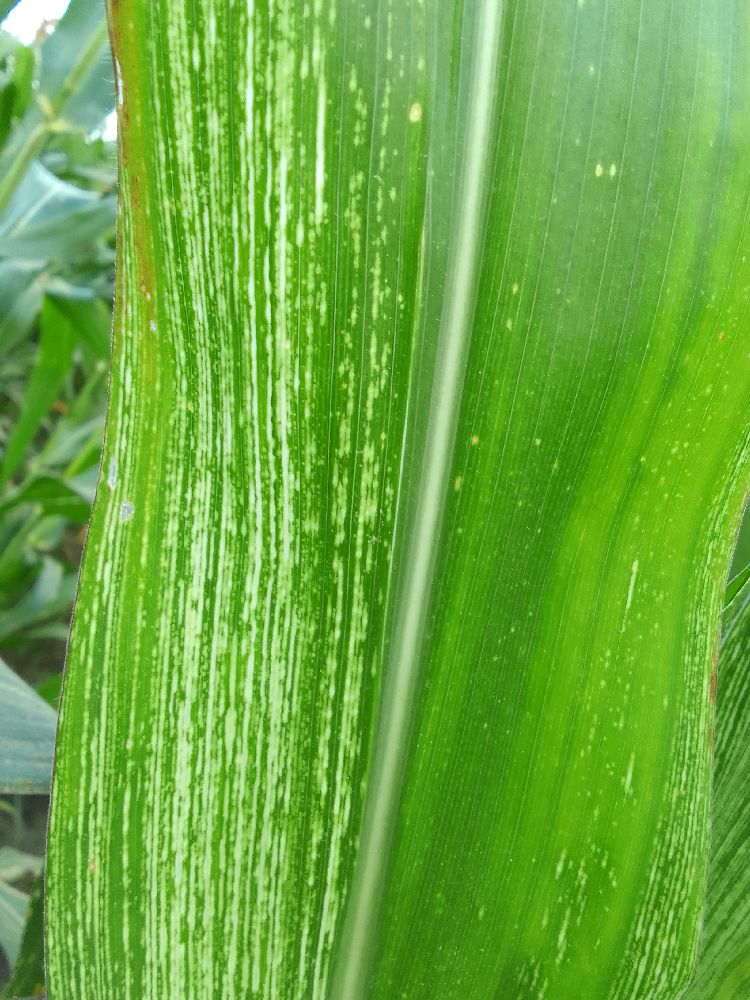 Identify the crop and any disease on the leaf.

maize, maize streak virus
